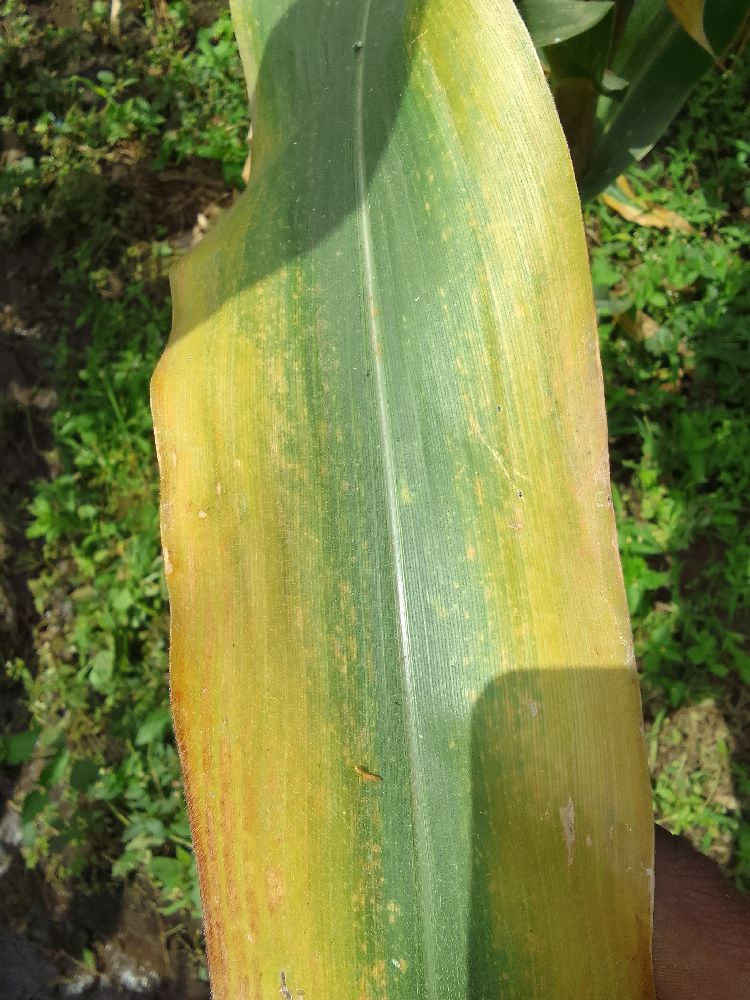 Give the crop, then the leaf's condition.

maize, maize lethal necrosis
